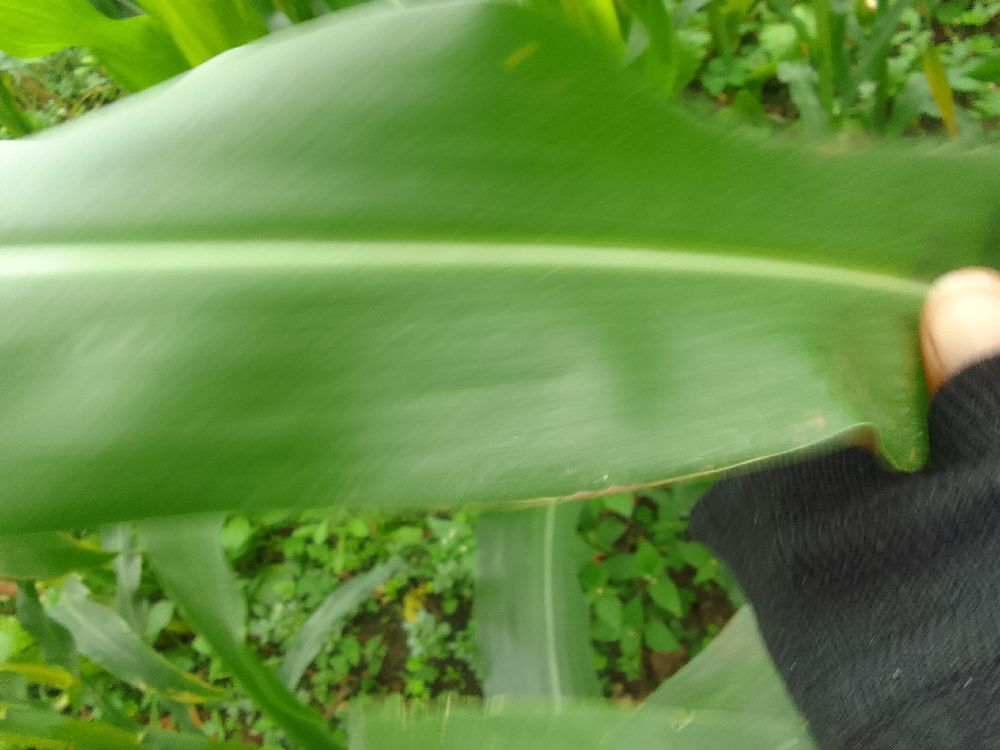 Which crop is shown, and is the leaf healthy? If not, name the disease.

maize, healthy
